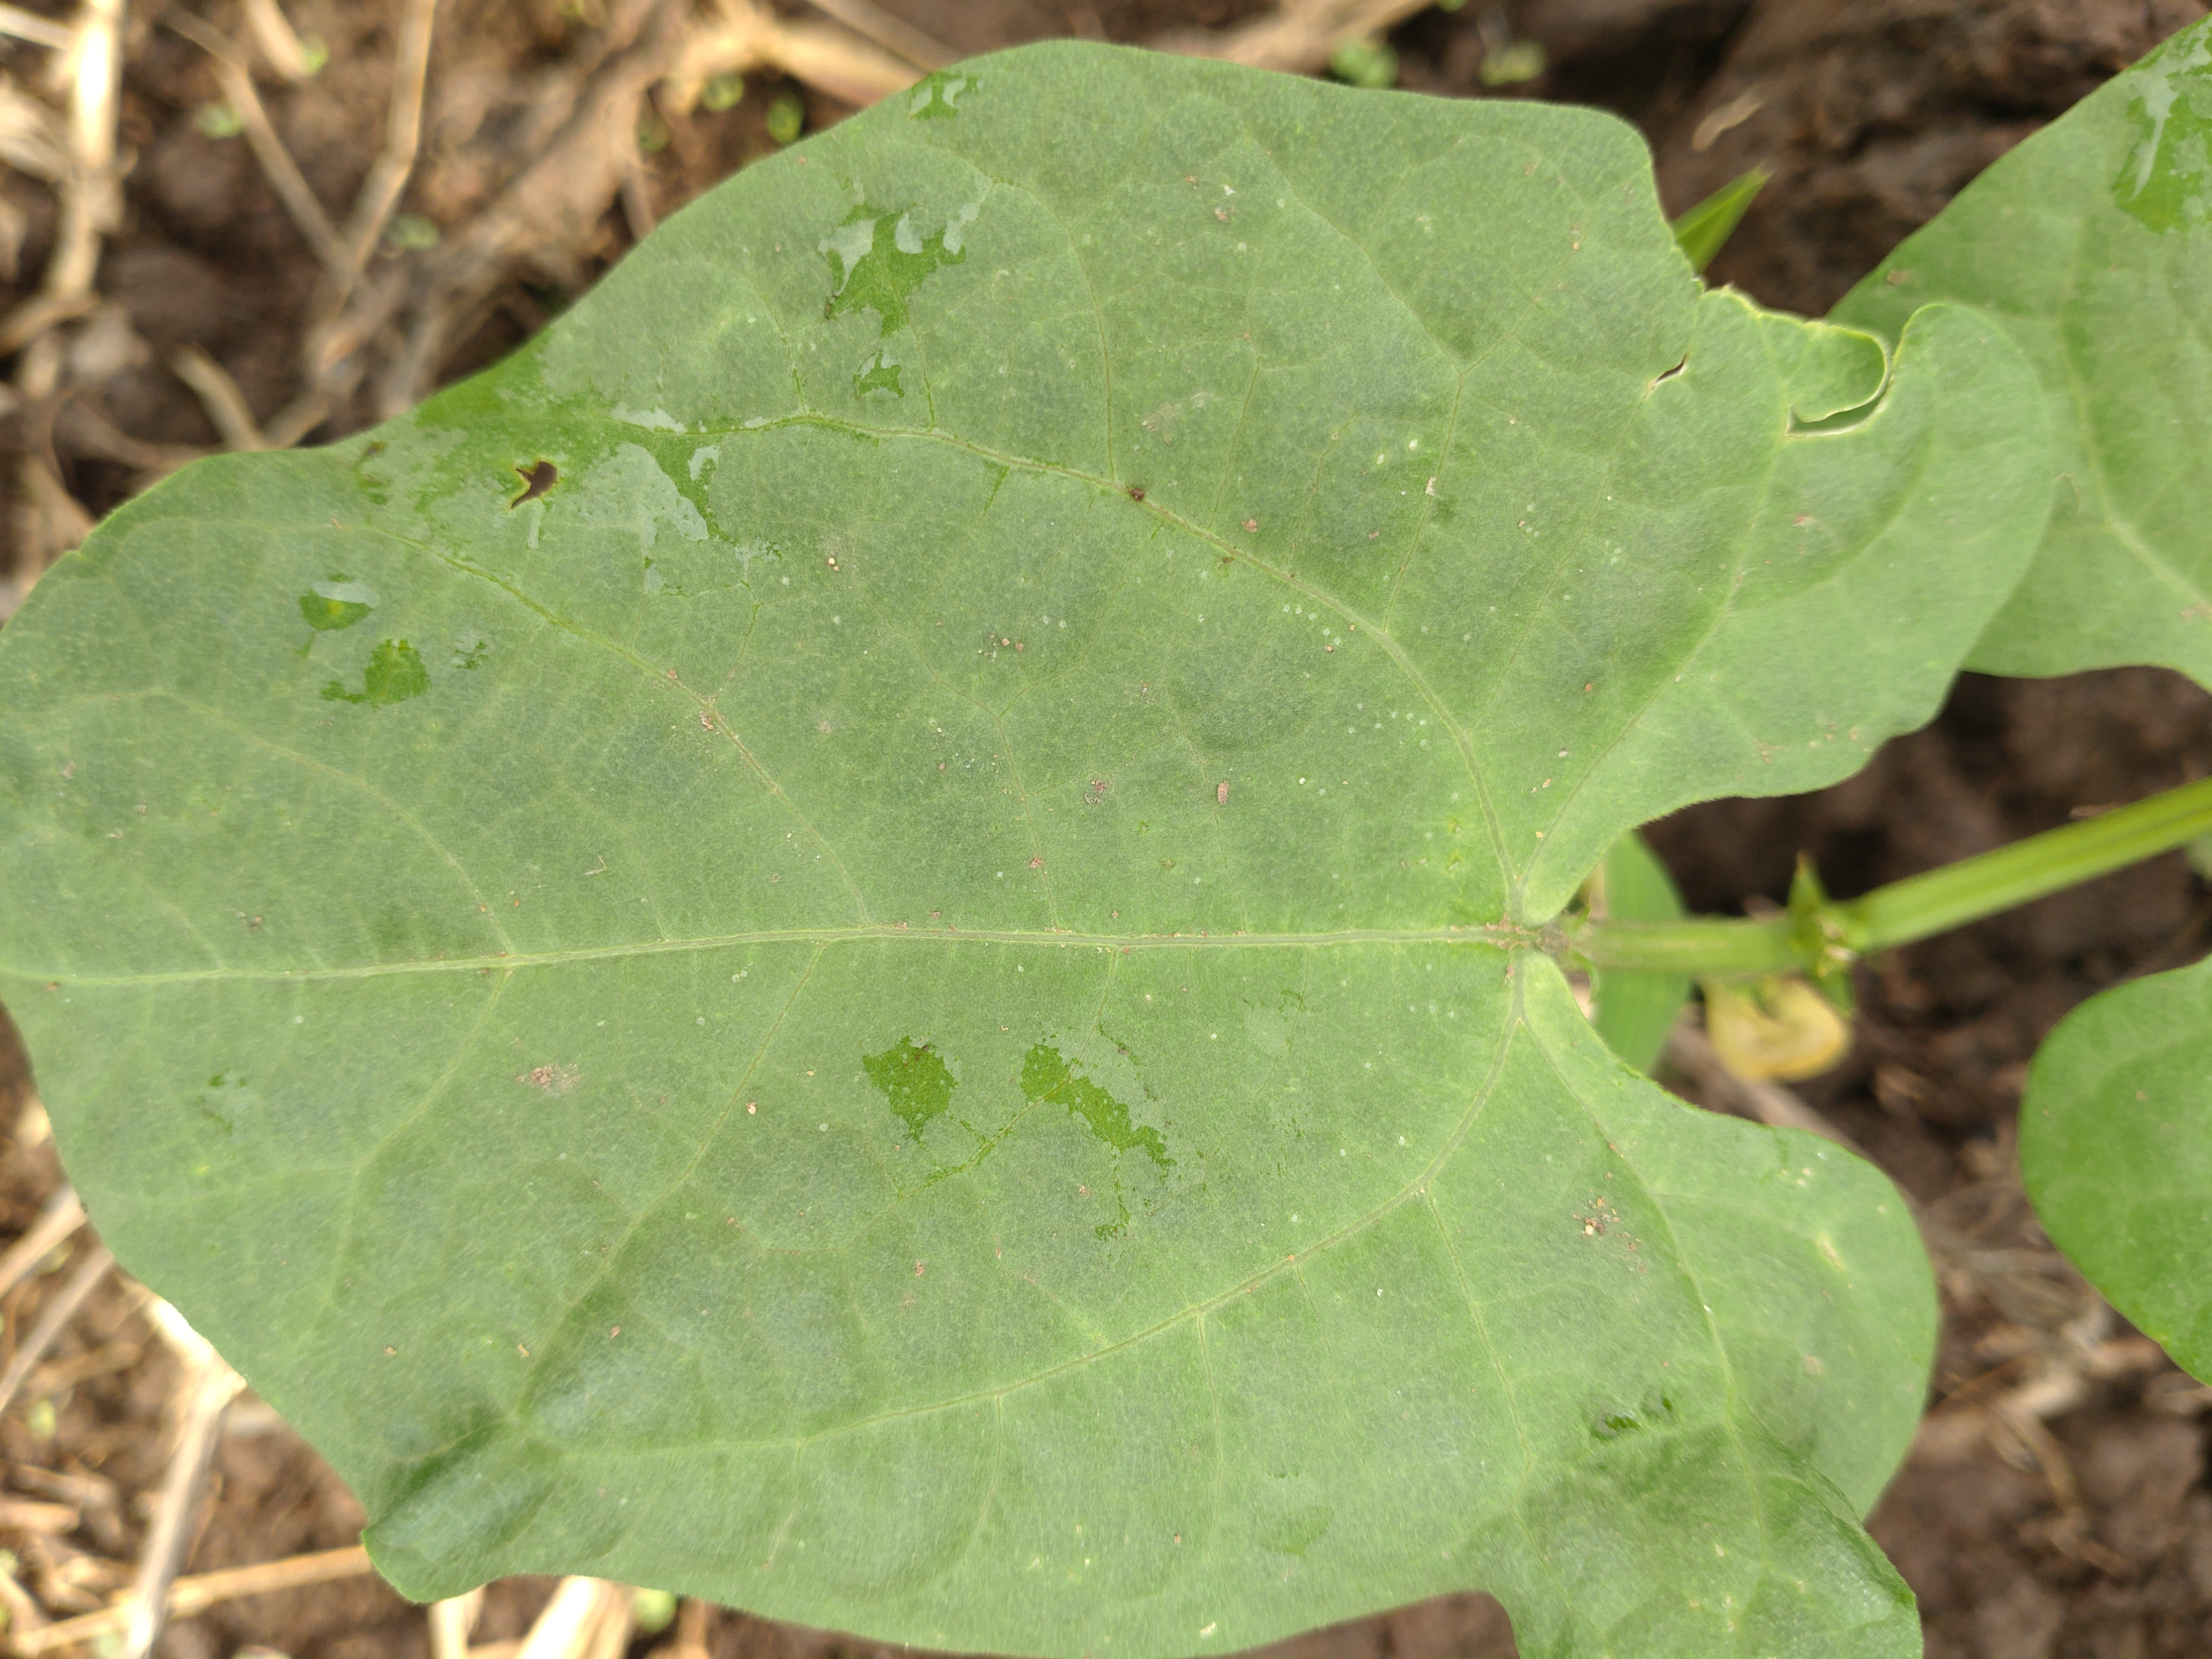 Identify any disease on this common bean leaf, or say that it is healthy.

healthy
